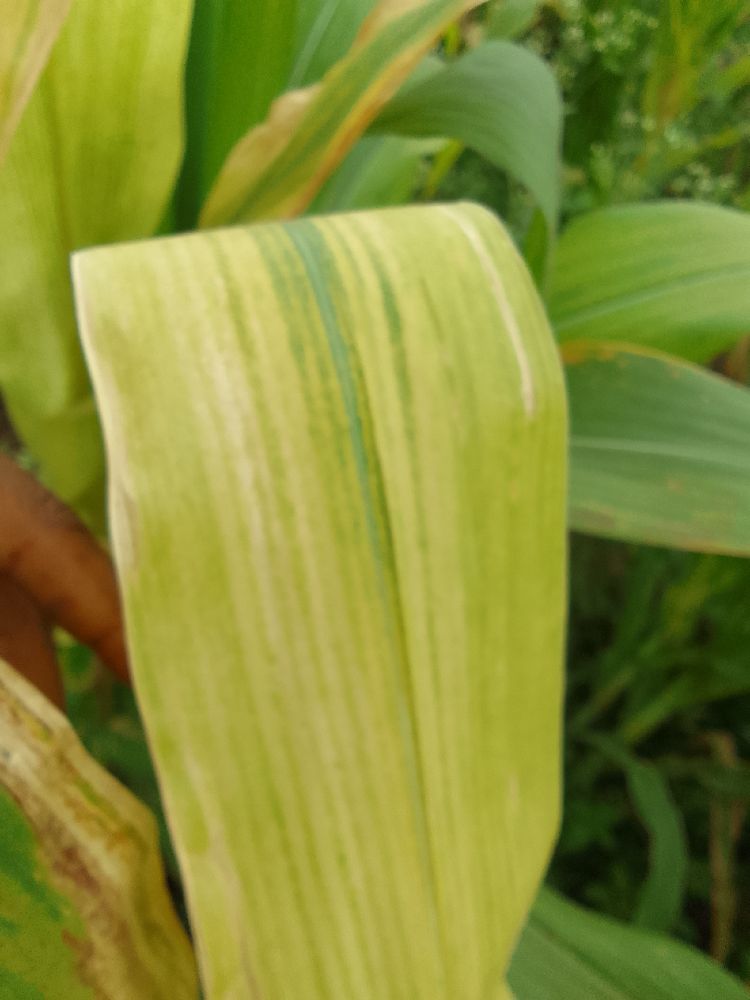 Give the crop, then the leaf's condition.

maize, maize lethal necrosis
